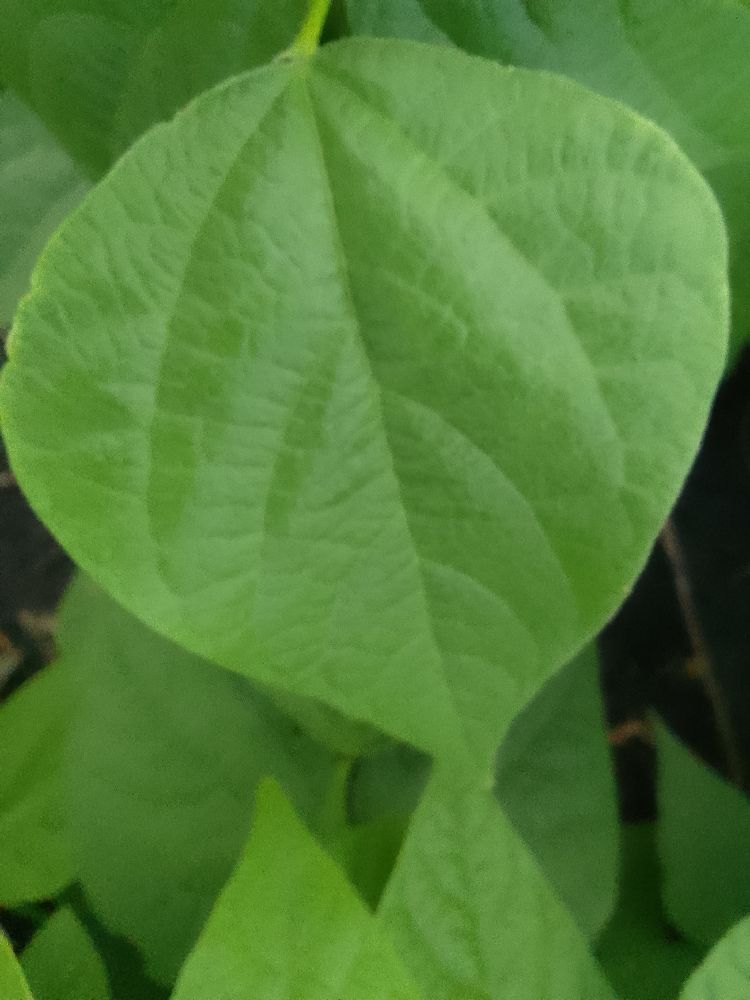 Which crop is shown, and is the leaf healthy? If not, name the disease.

common bean, healthy
